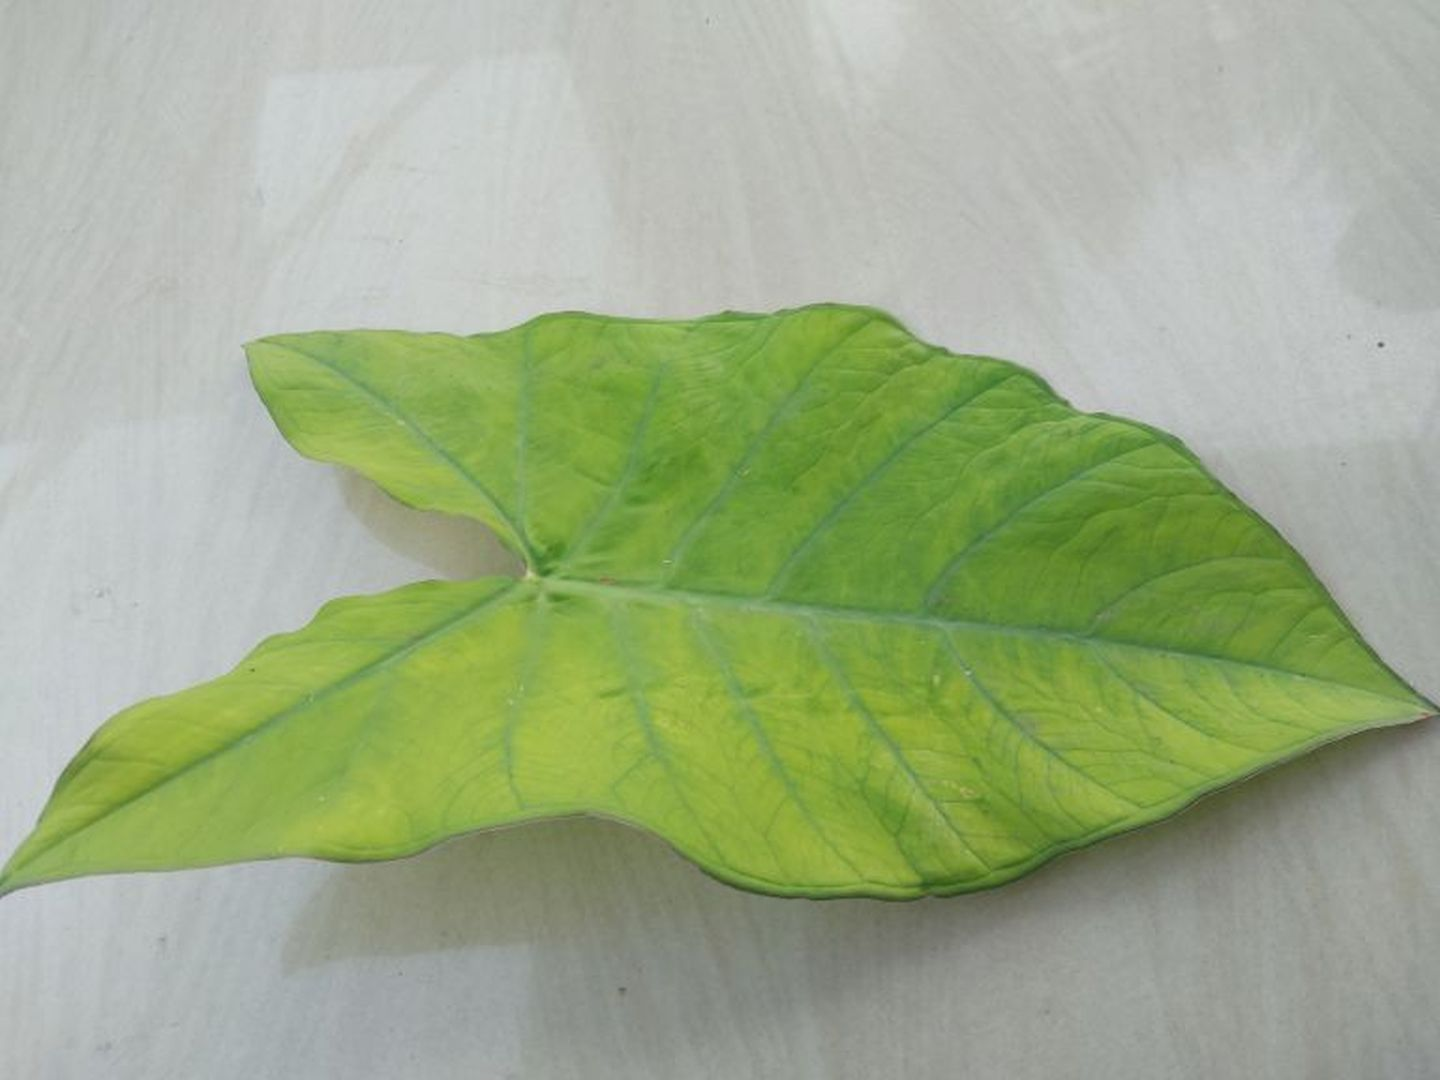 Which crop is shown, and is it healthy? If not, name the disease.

taro, mosaic
